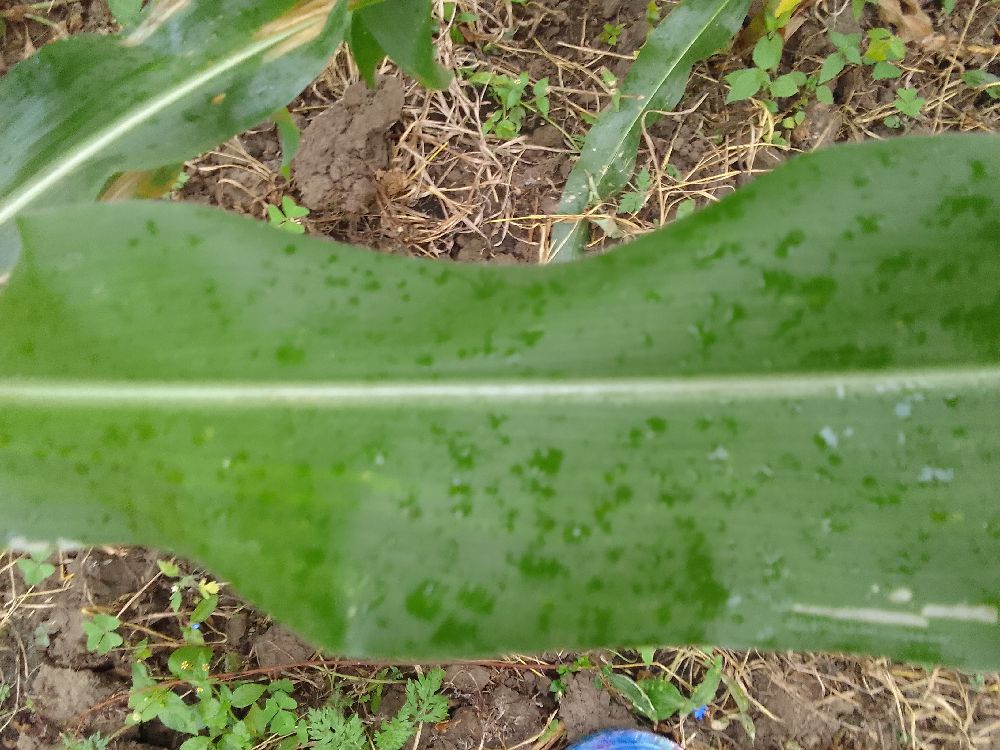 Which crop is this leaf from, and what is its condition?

maize, healthy
